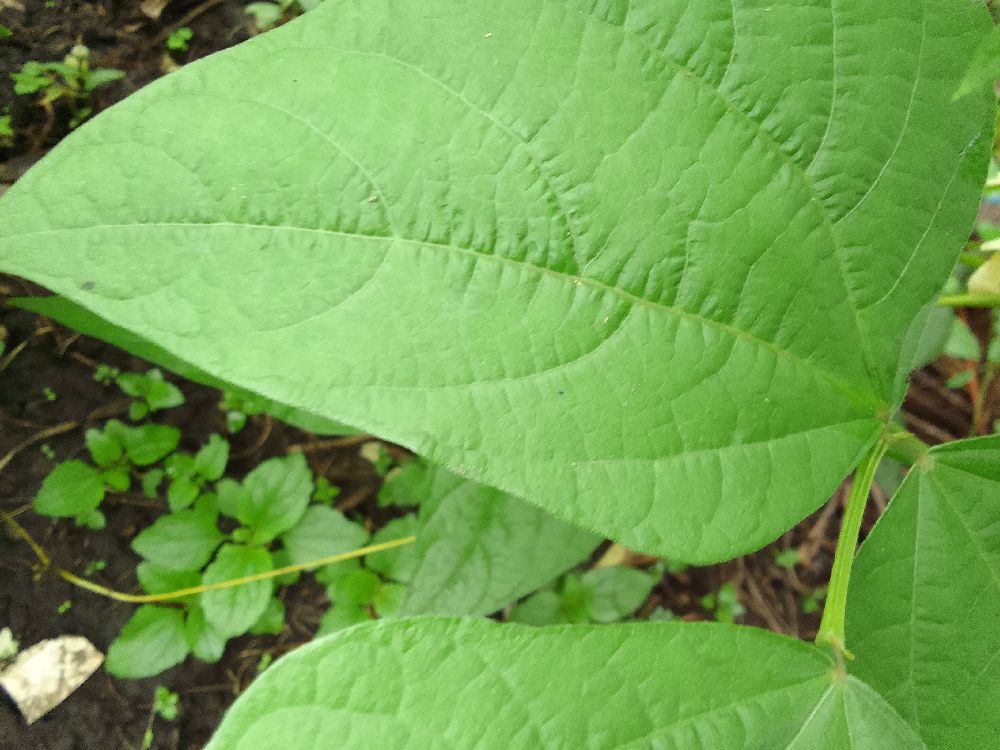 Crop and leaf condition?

common bean, healthy
